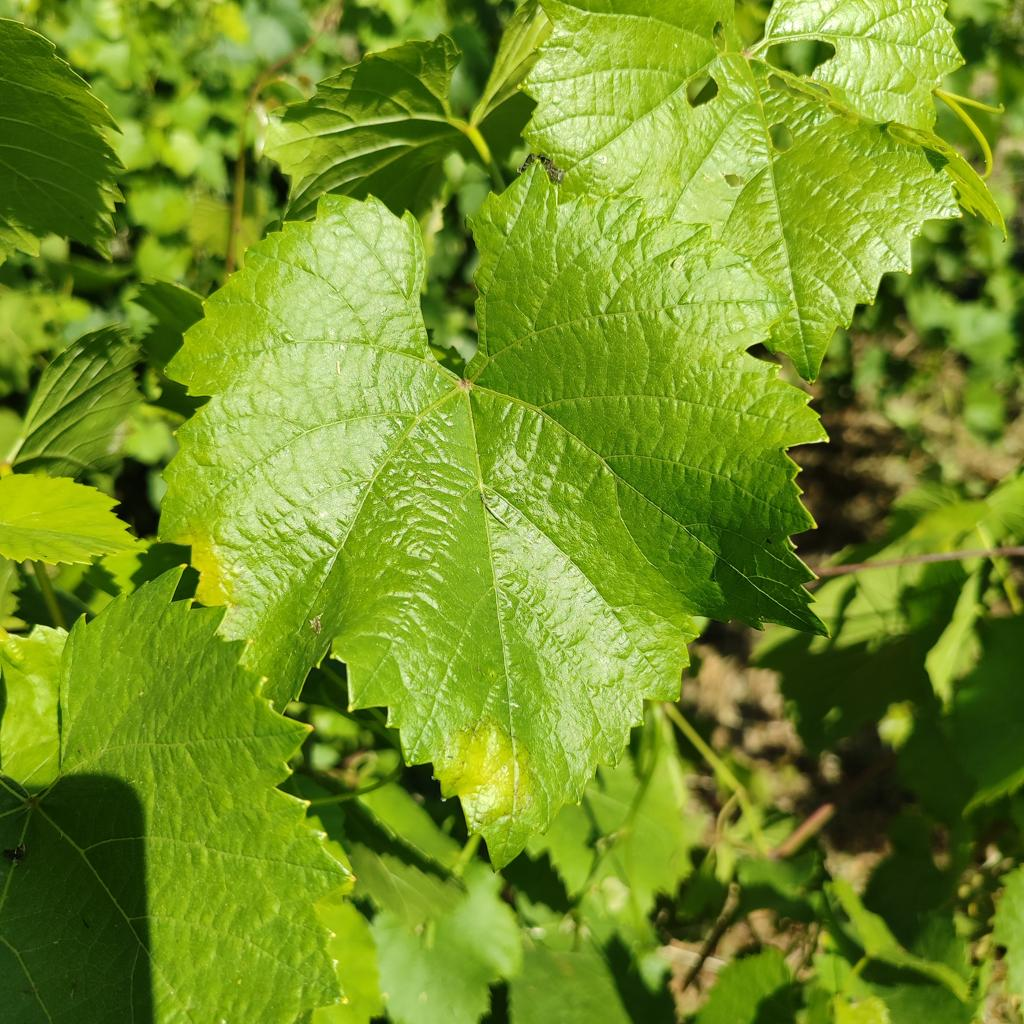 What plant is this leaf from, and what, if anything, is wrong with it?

grapevine, downy mildew
